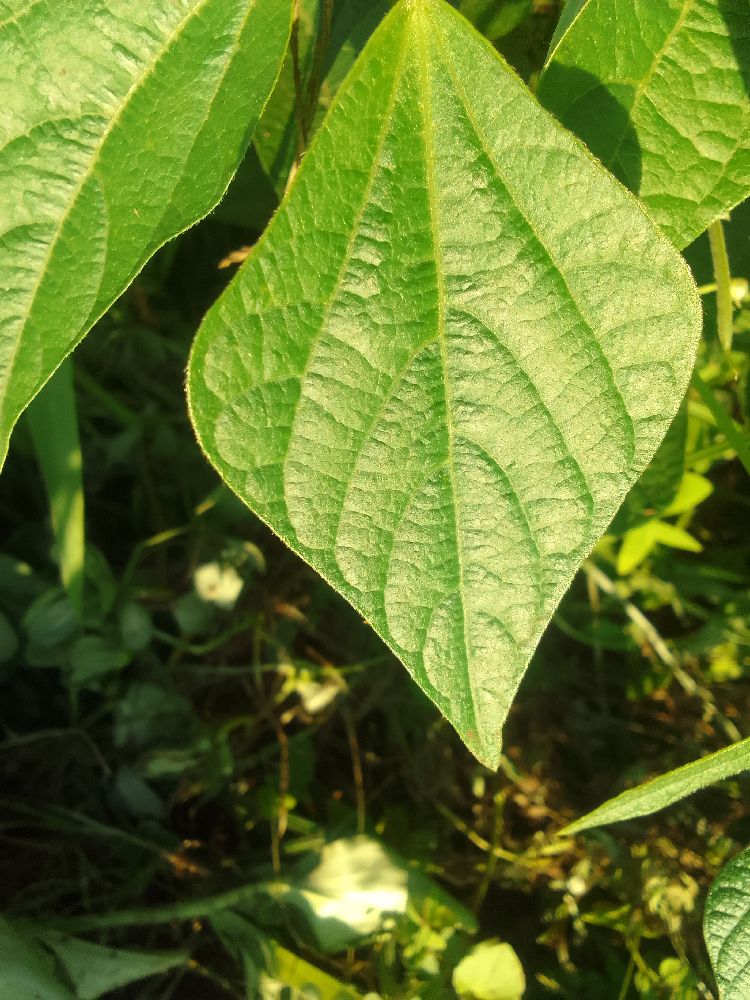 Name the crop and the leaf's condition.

common bean, healthy
